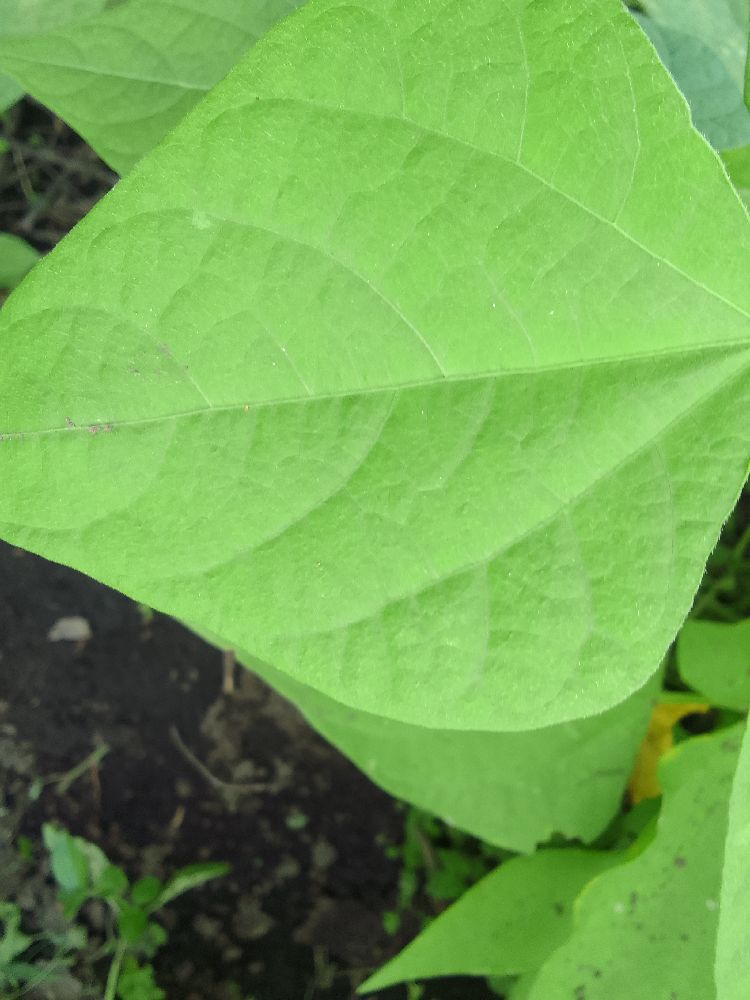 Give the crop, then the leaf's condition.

common bean, healthy
